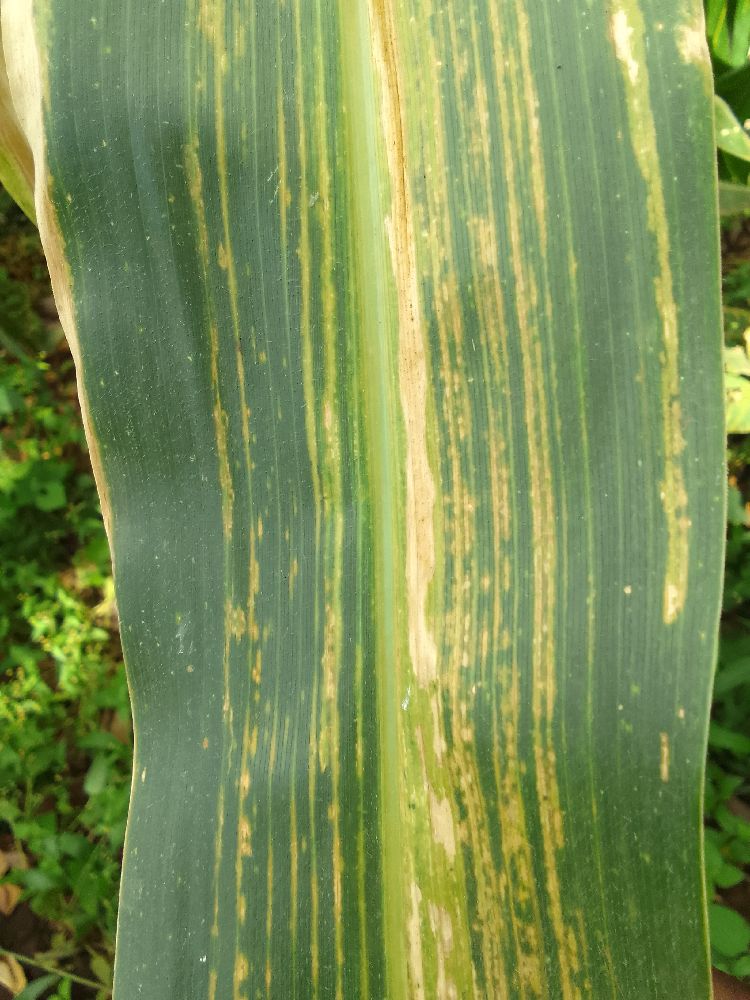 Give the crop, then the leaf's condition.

maize, maize lethal necrosis
